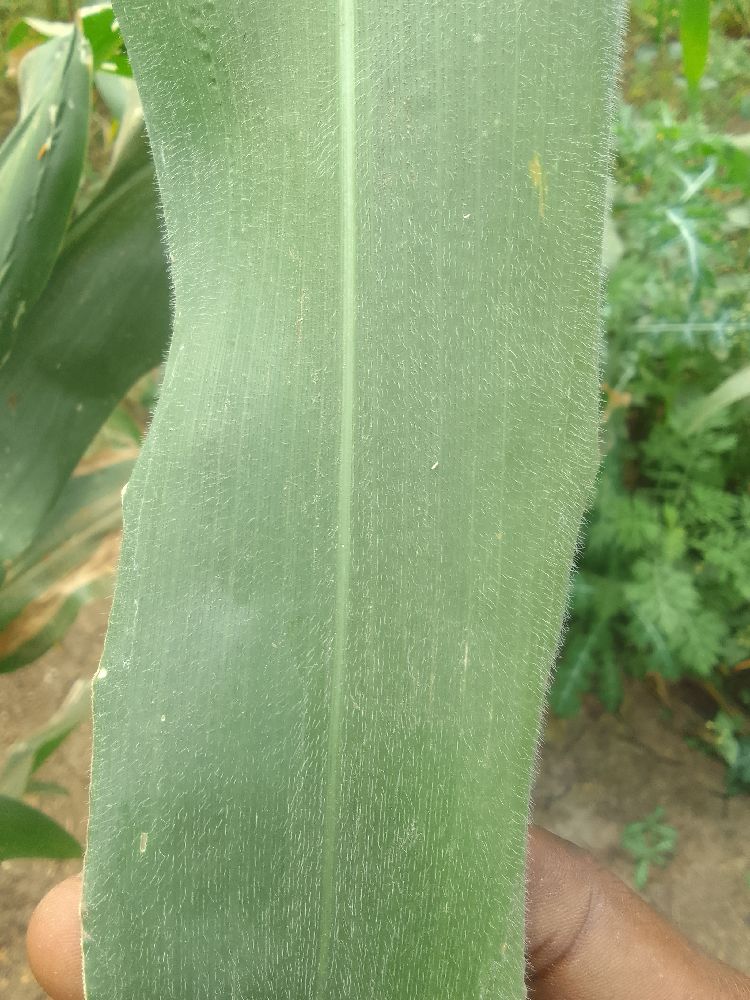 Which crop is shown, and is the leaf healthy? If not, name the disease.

maize, healthy
